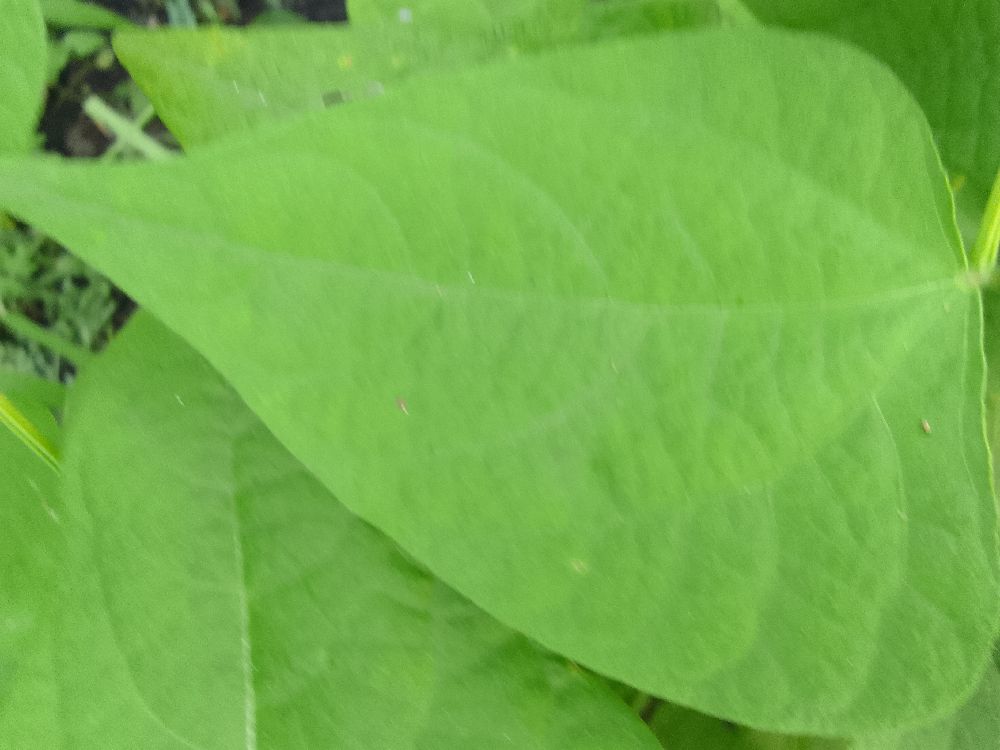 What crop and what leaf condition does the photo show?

common bean, healthy
